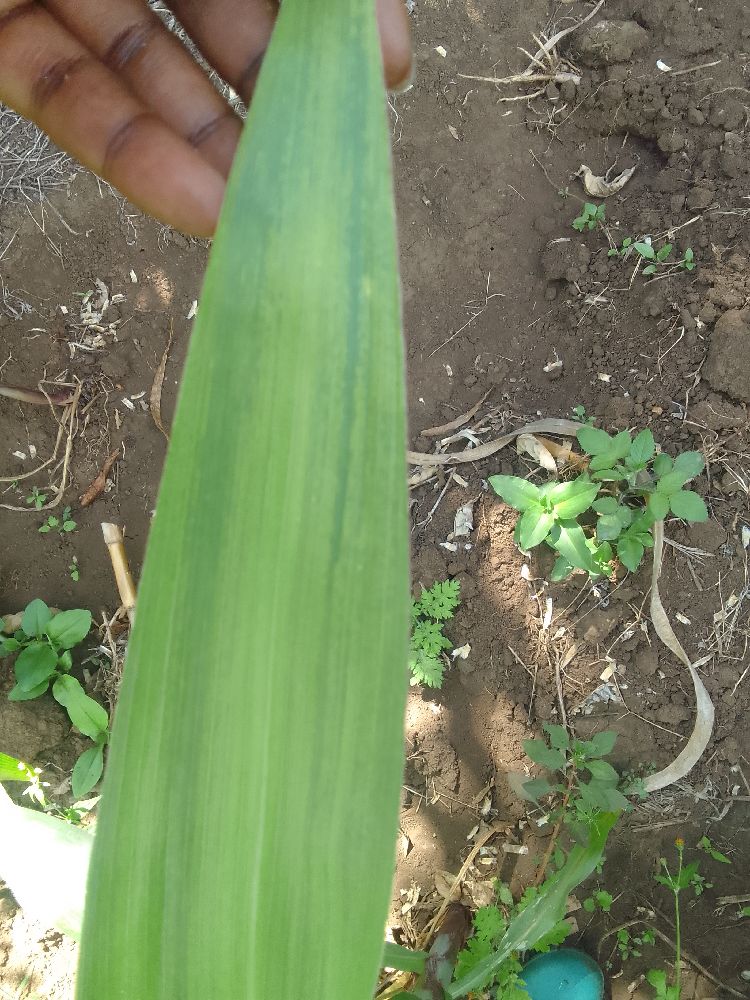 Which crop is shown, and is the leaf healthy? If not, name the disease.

maize, maize lethal necrosis
